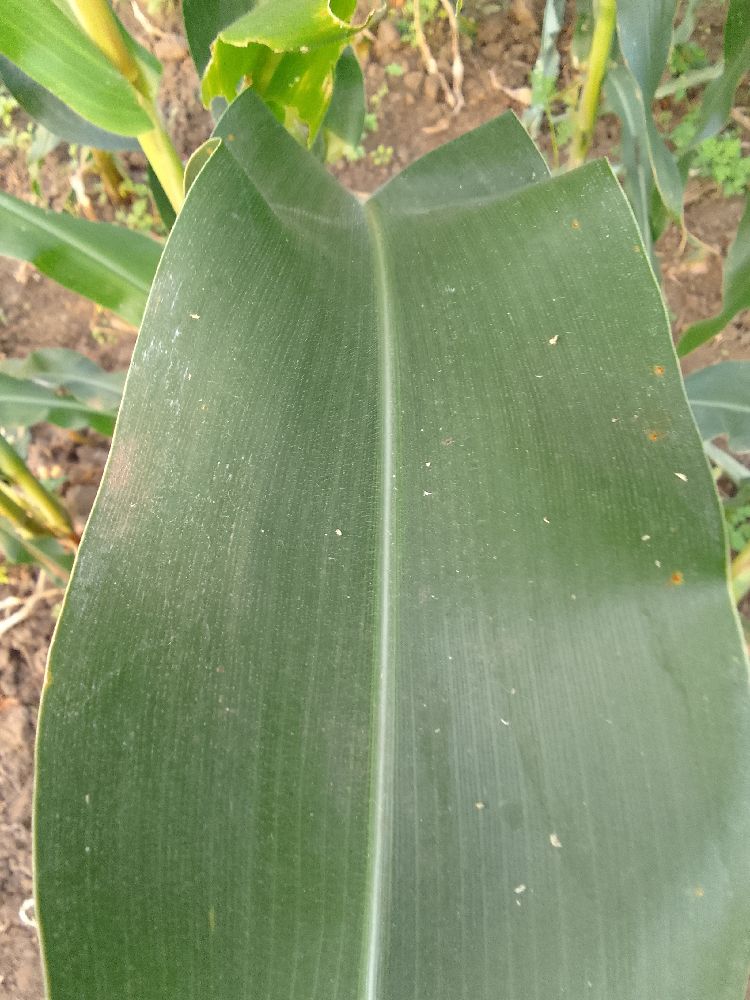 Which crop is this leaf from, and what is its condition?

maize, healthy
